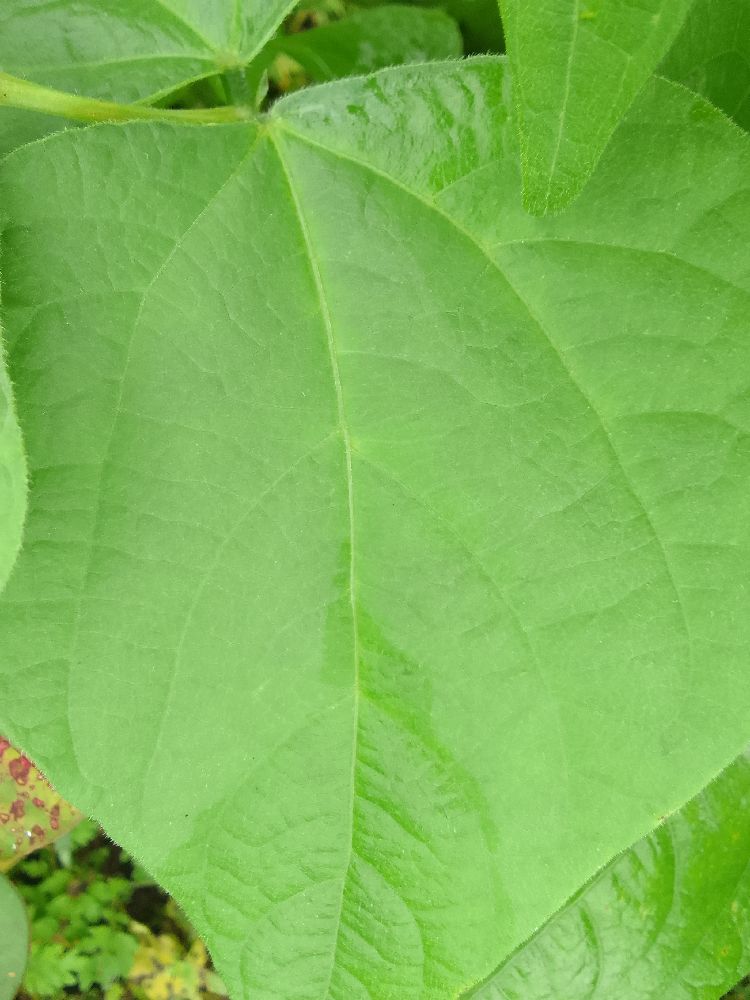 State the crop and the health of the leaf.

common bean, healthy
